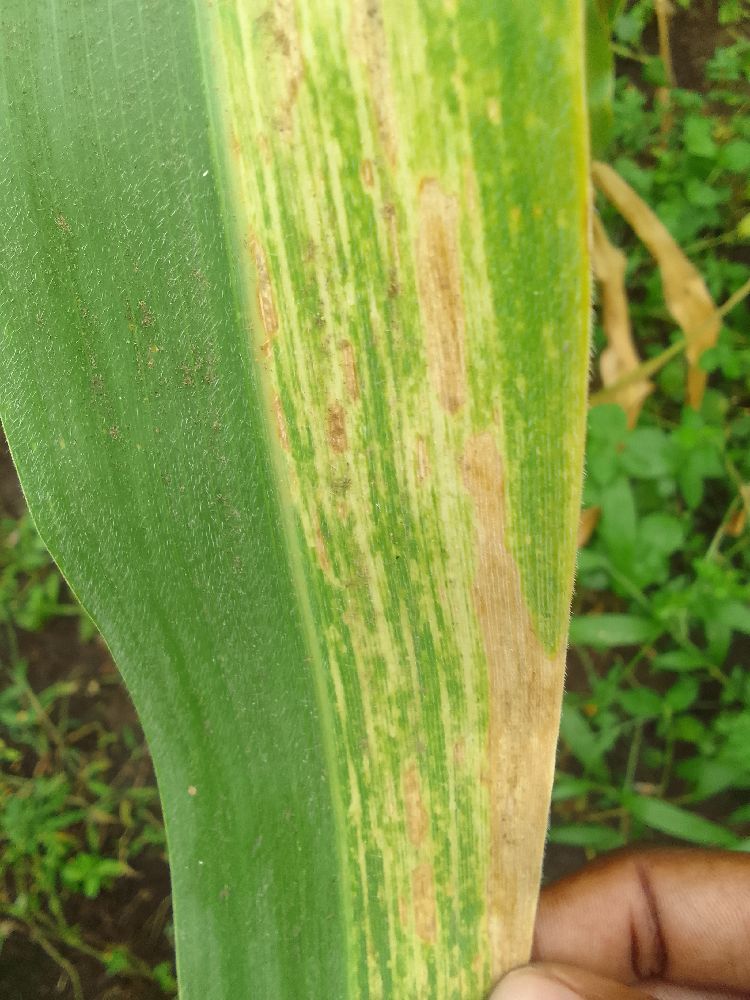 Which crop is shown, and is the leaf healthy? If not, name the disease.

maize, maize lethal necrosis
